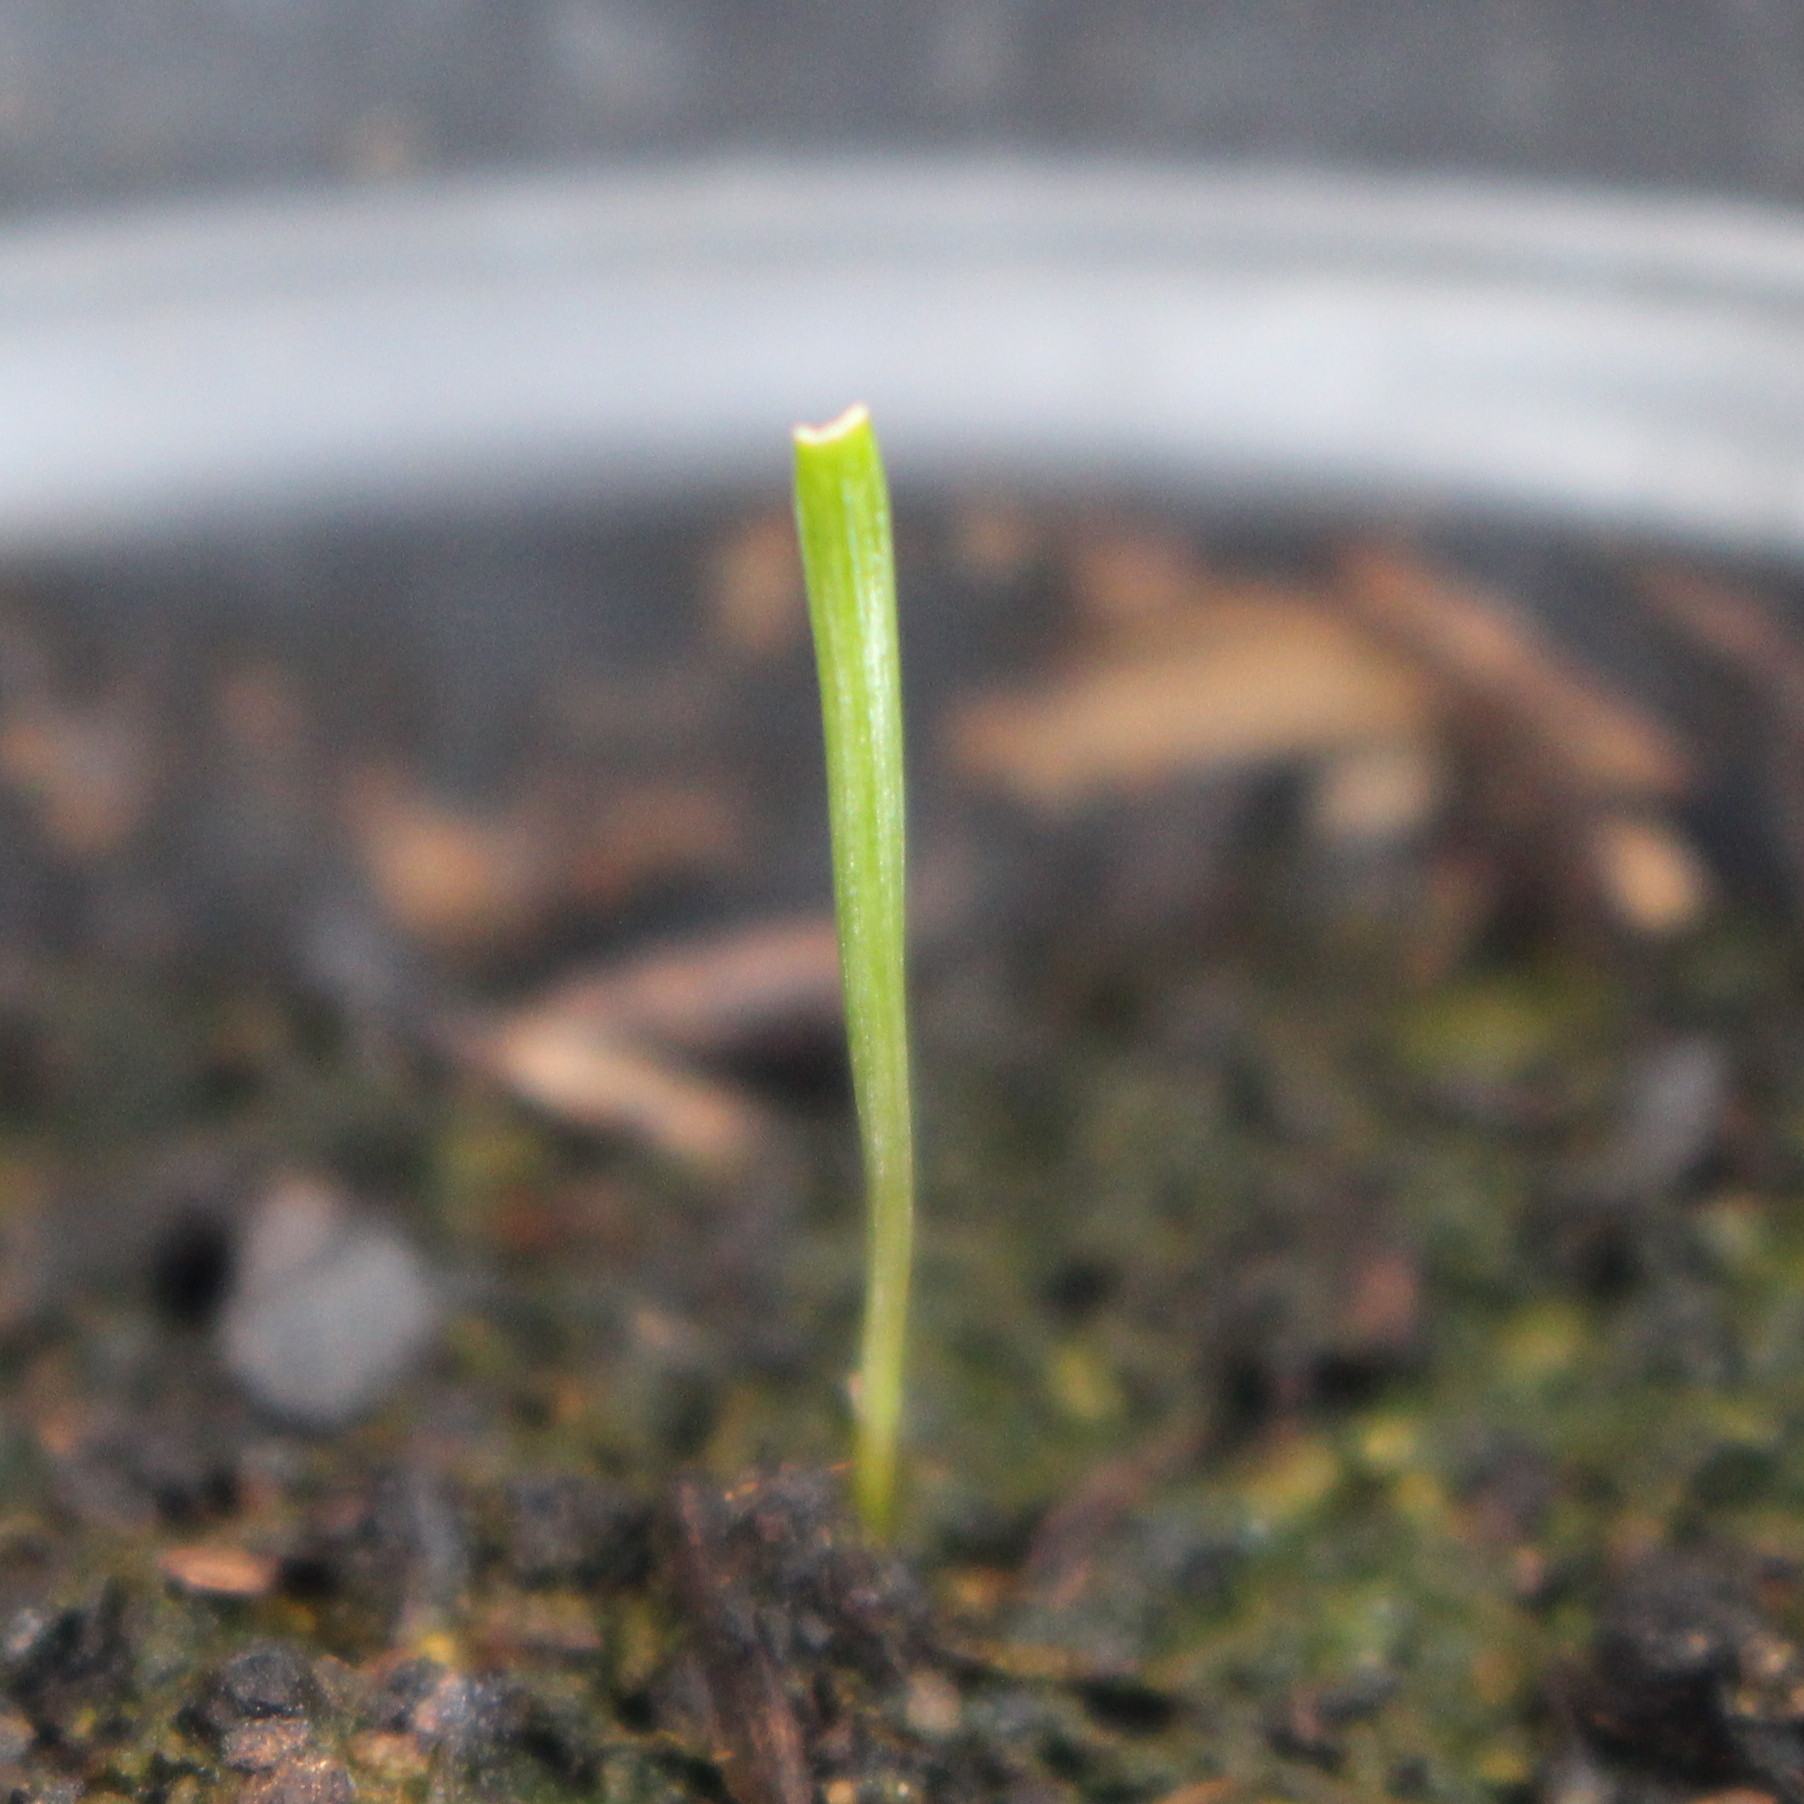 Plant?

Lolium multiflorum
